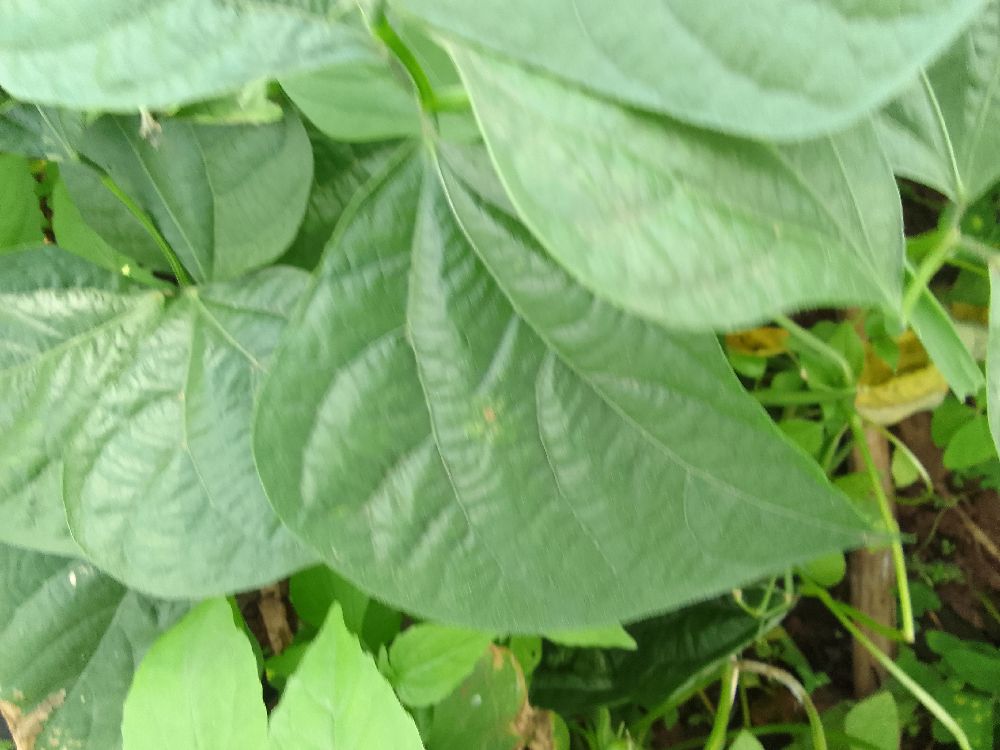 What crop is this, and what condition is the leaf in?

common bean, healthy
